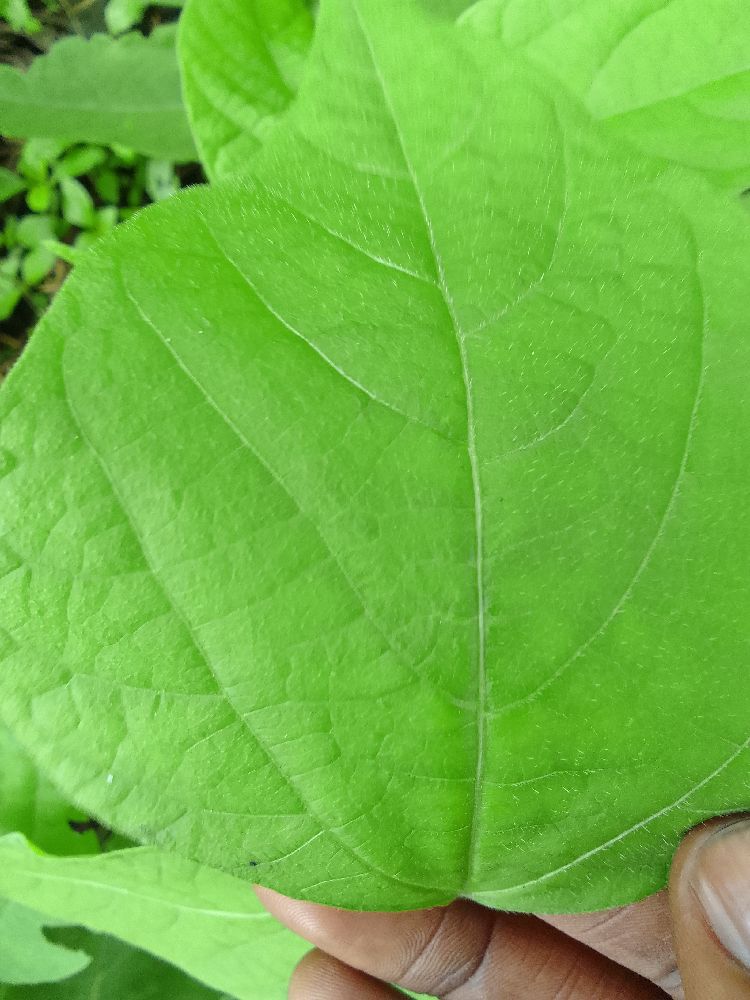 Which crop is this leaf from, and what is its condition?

common bean, healthy
